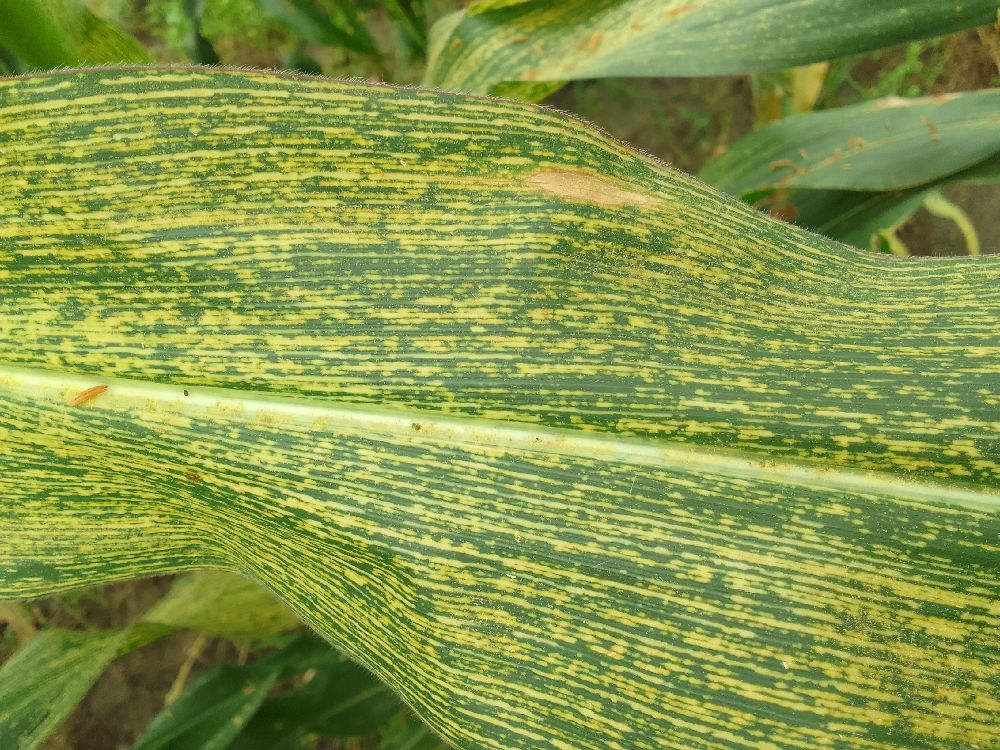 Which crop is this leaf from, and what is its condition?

maize, maize streak virus
